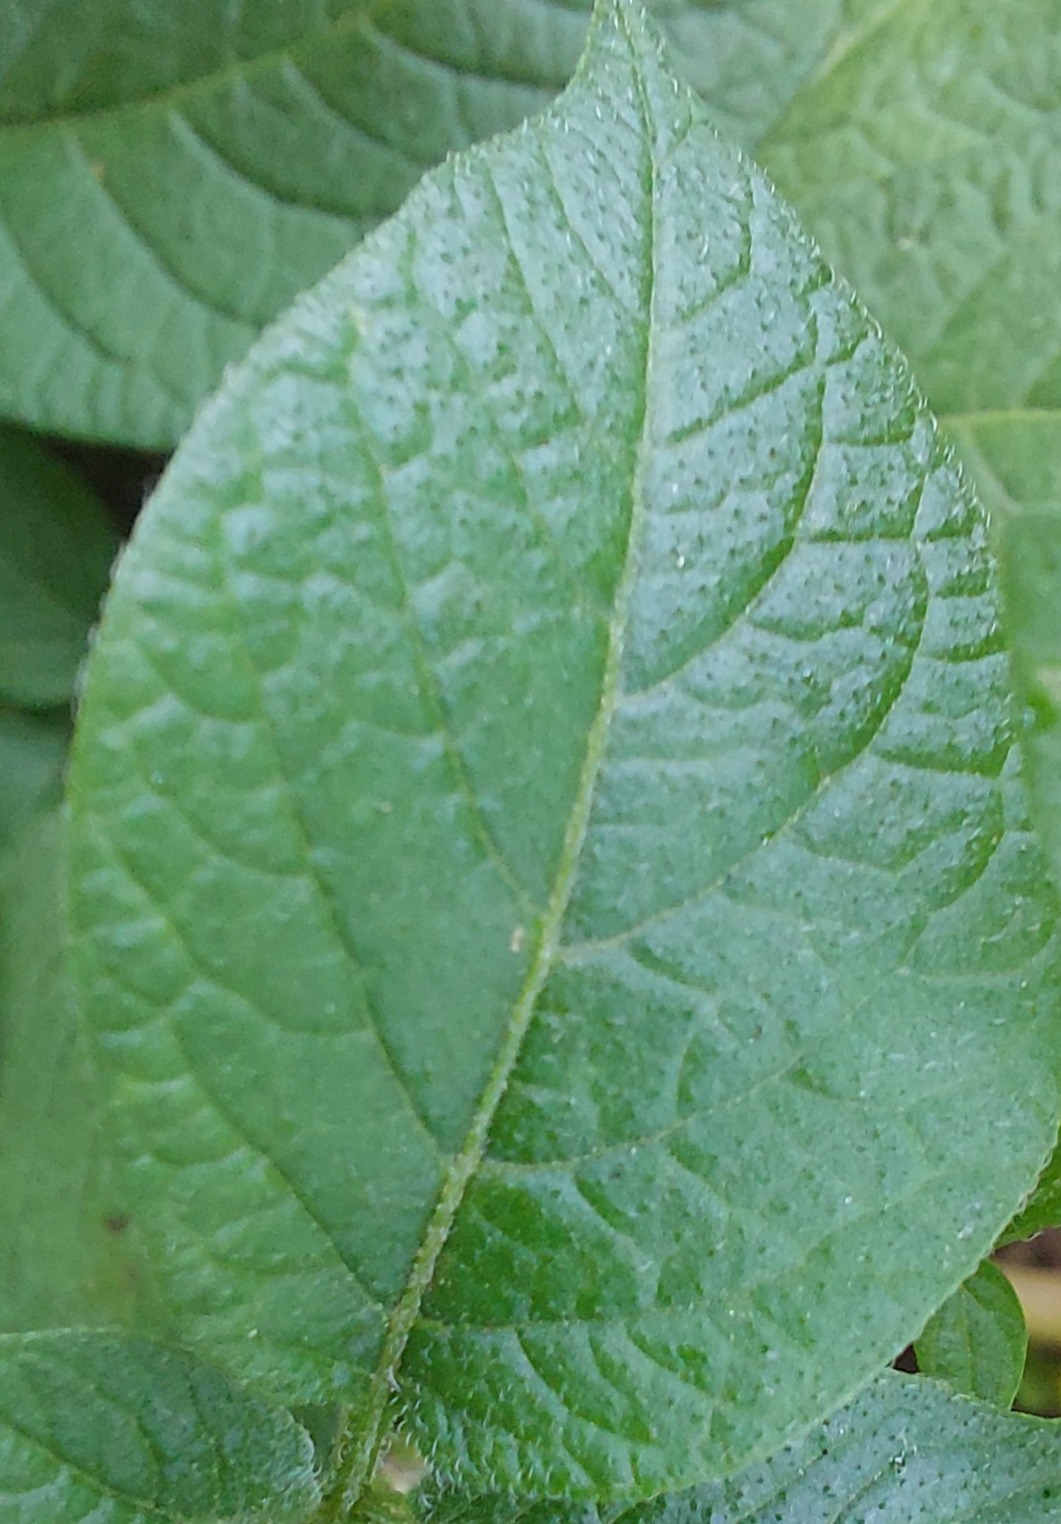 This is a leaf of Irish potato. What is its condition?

healthy
